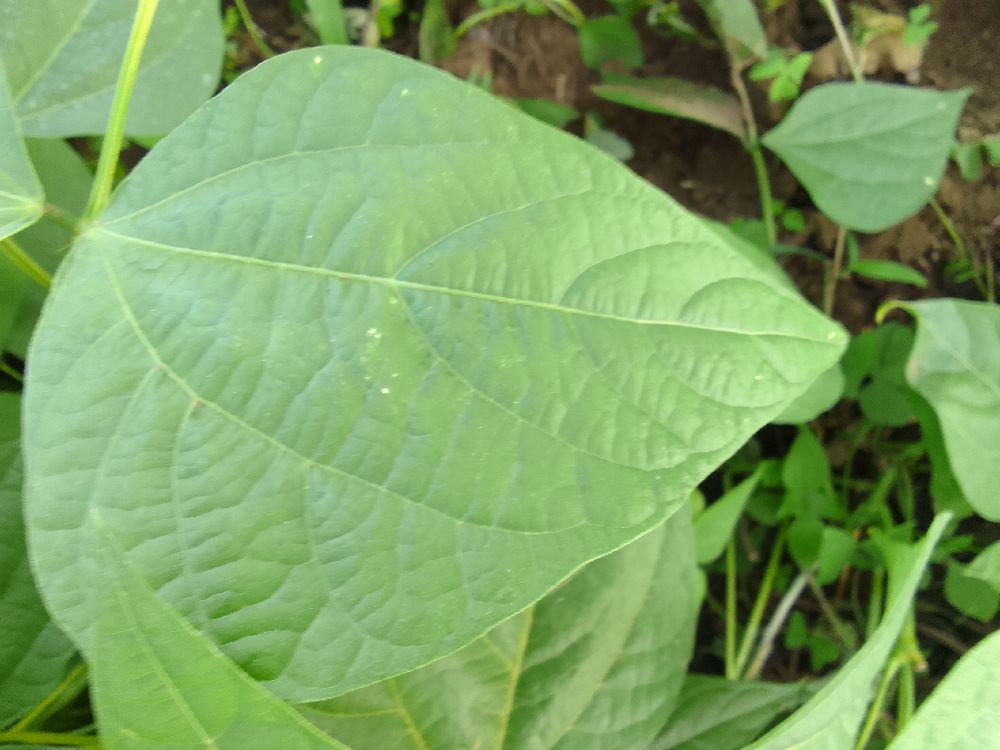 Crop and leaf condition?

common bean, healthy
